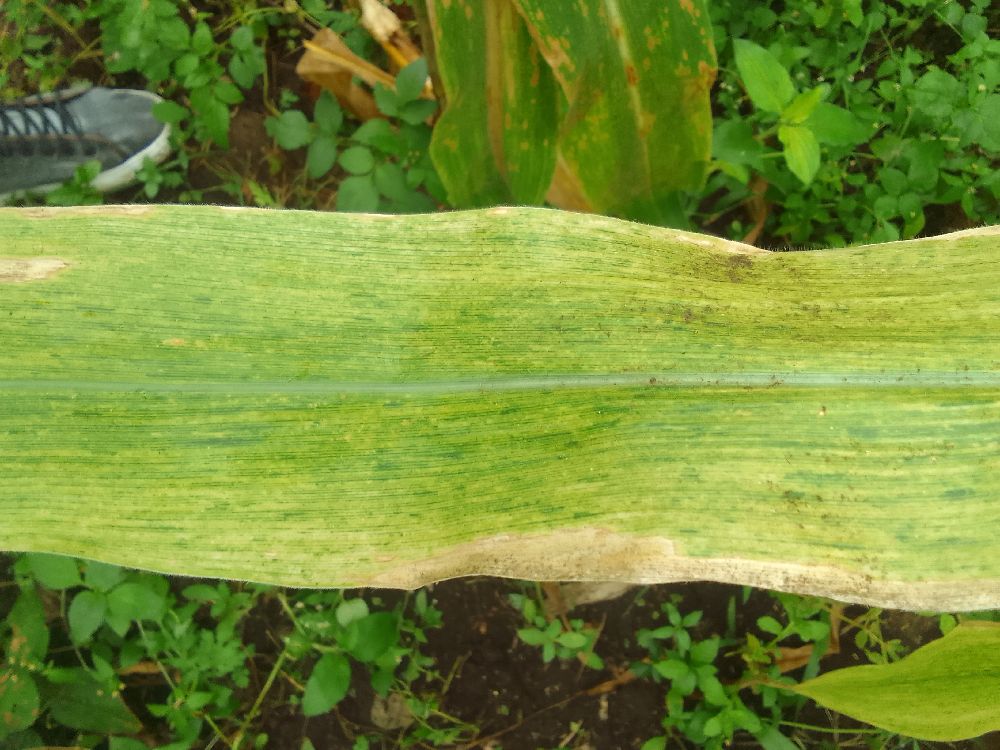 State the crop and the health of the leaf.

maize, maize lethal necrosis
